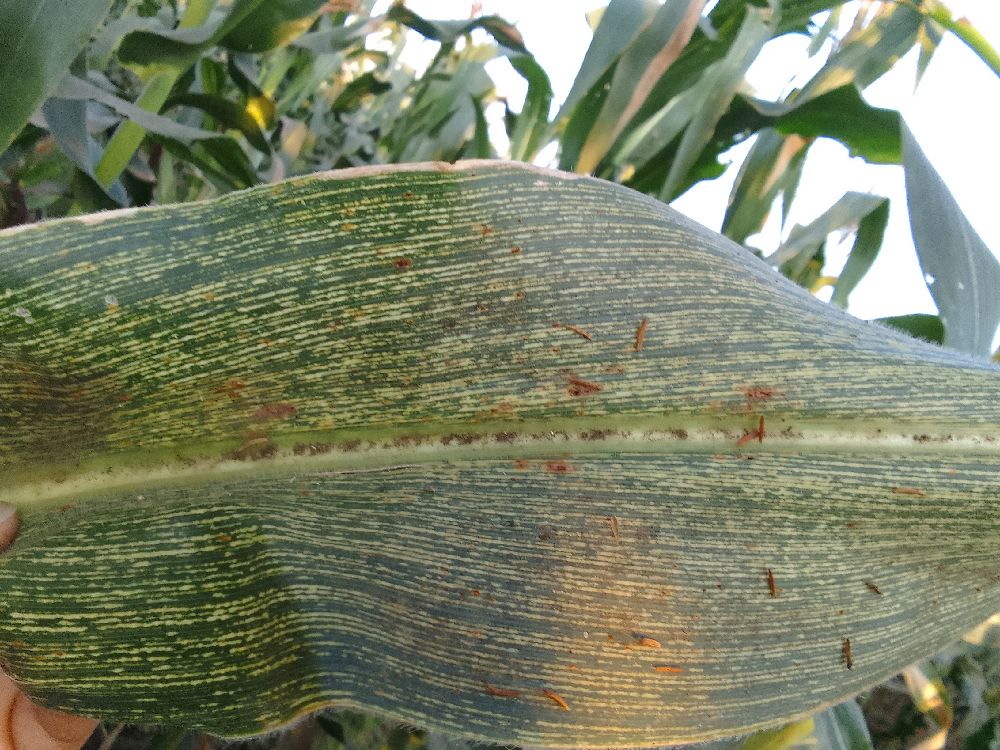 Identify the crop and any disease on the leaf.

maize, maize streak virus
